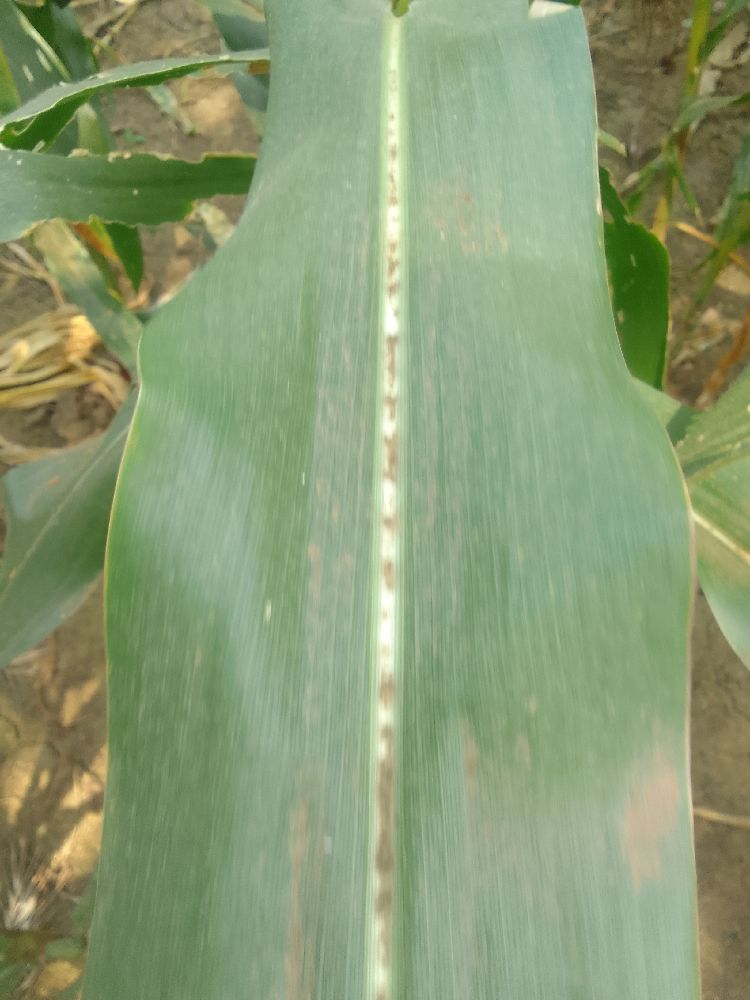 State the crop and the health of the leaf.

maize, healthy
